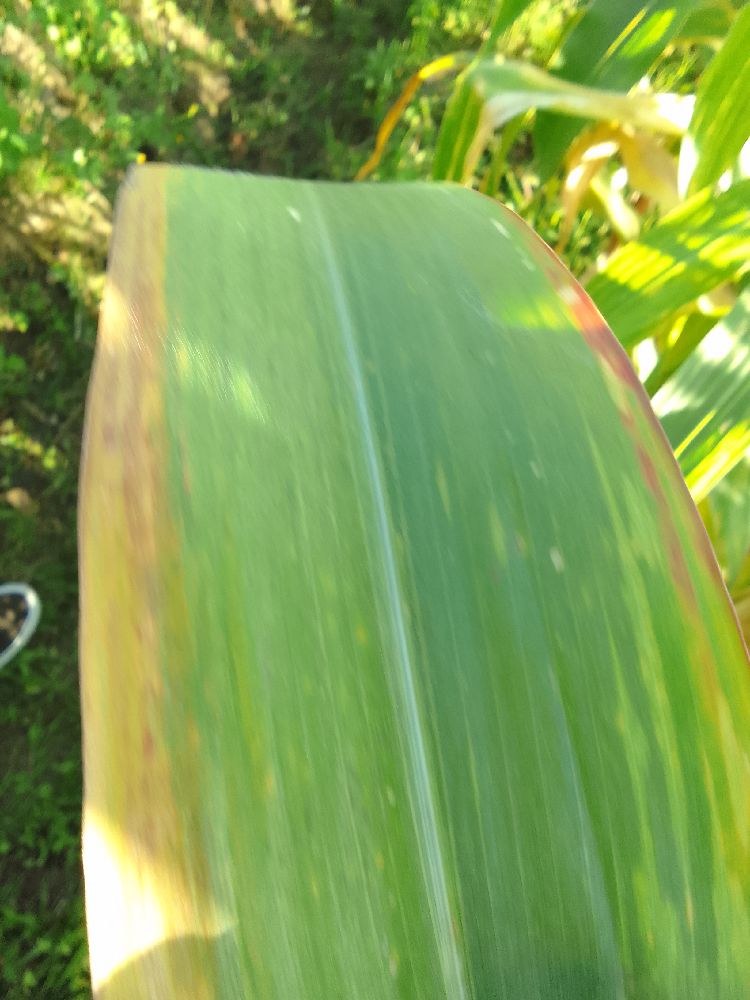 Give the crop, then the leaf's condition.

maize, maize lethal necrosis
